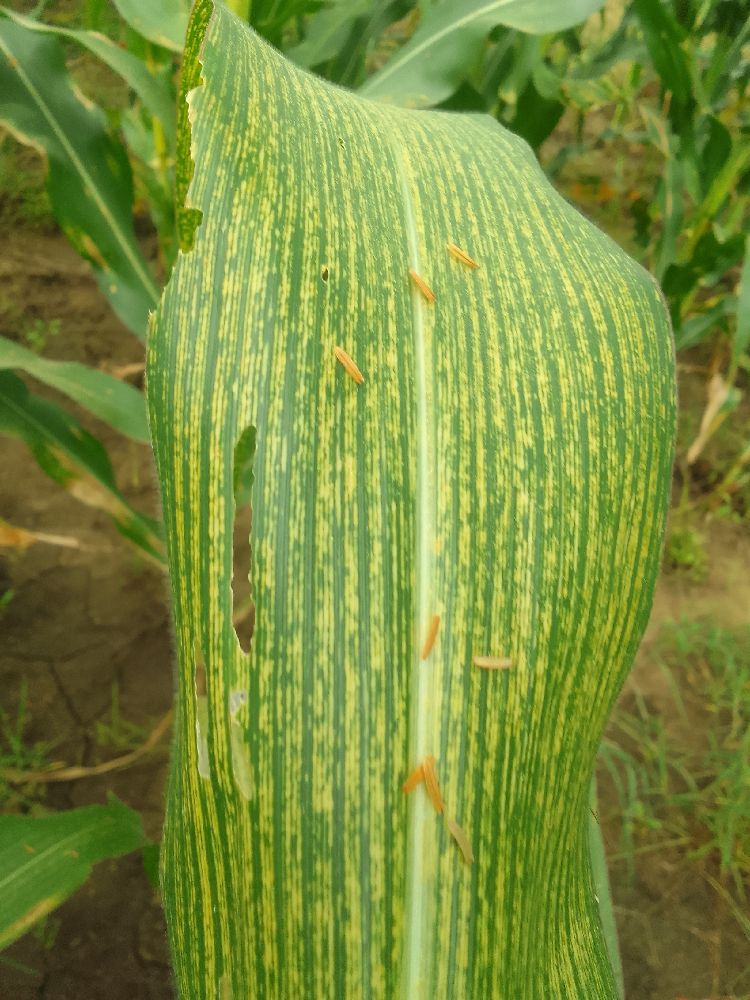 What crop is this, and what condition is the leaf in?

maize, maize streak virus
